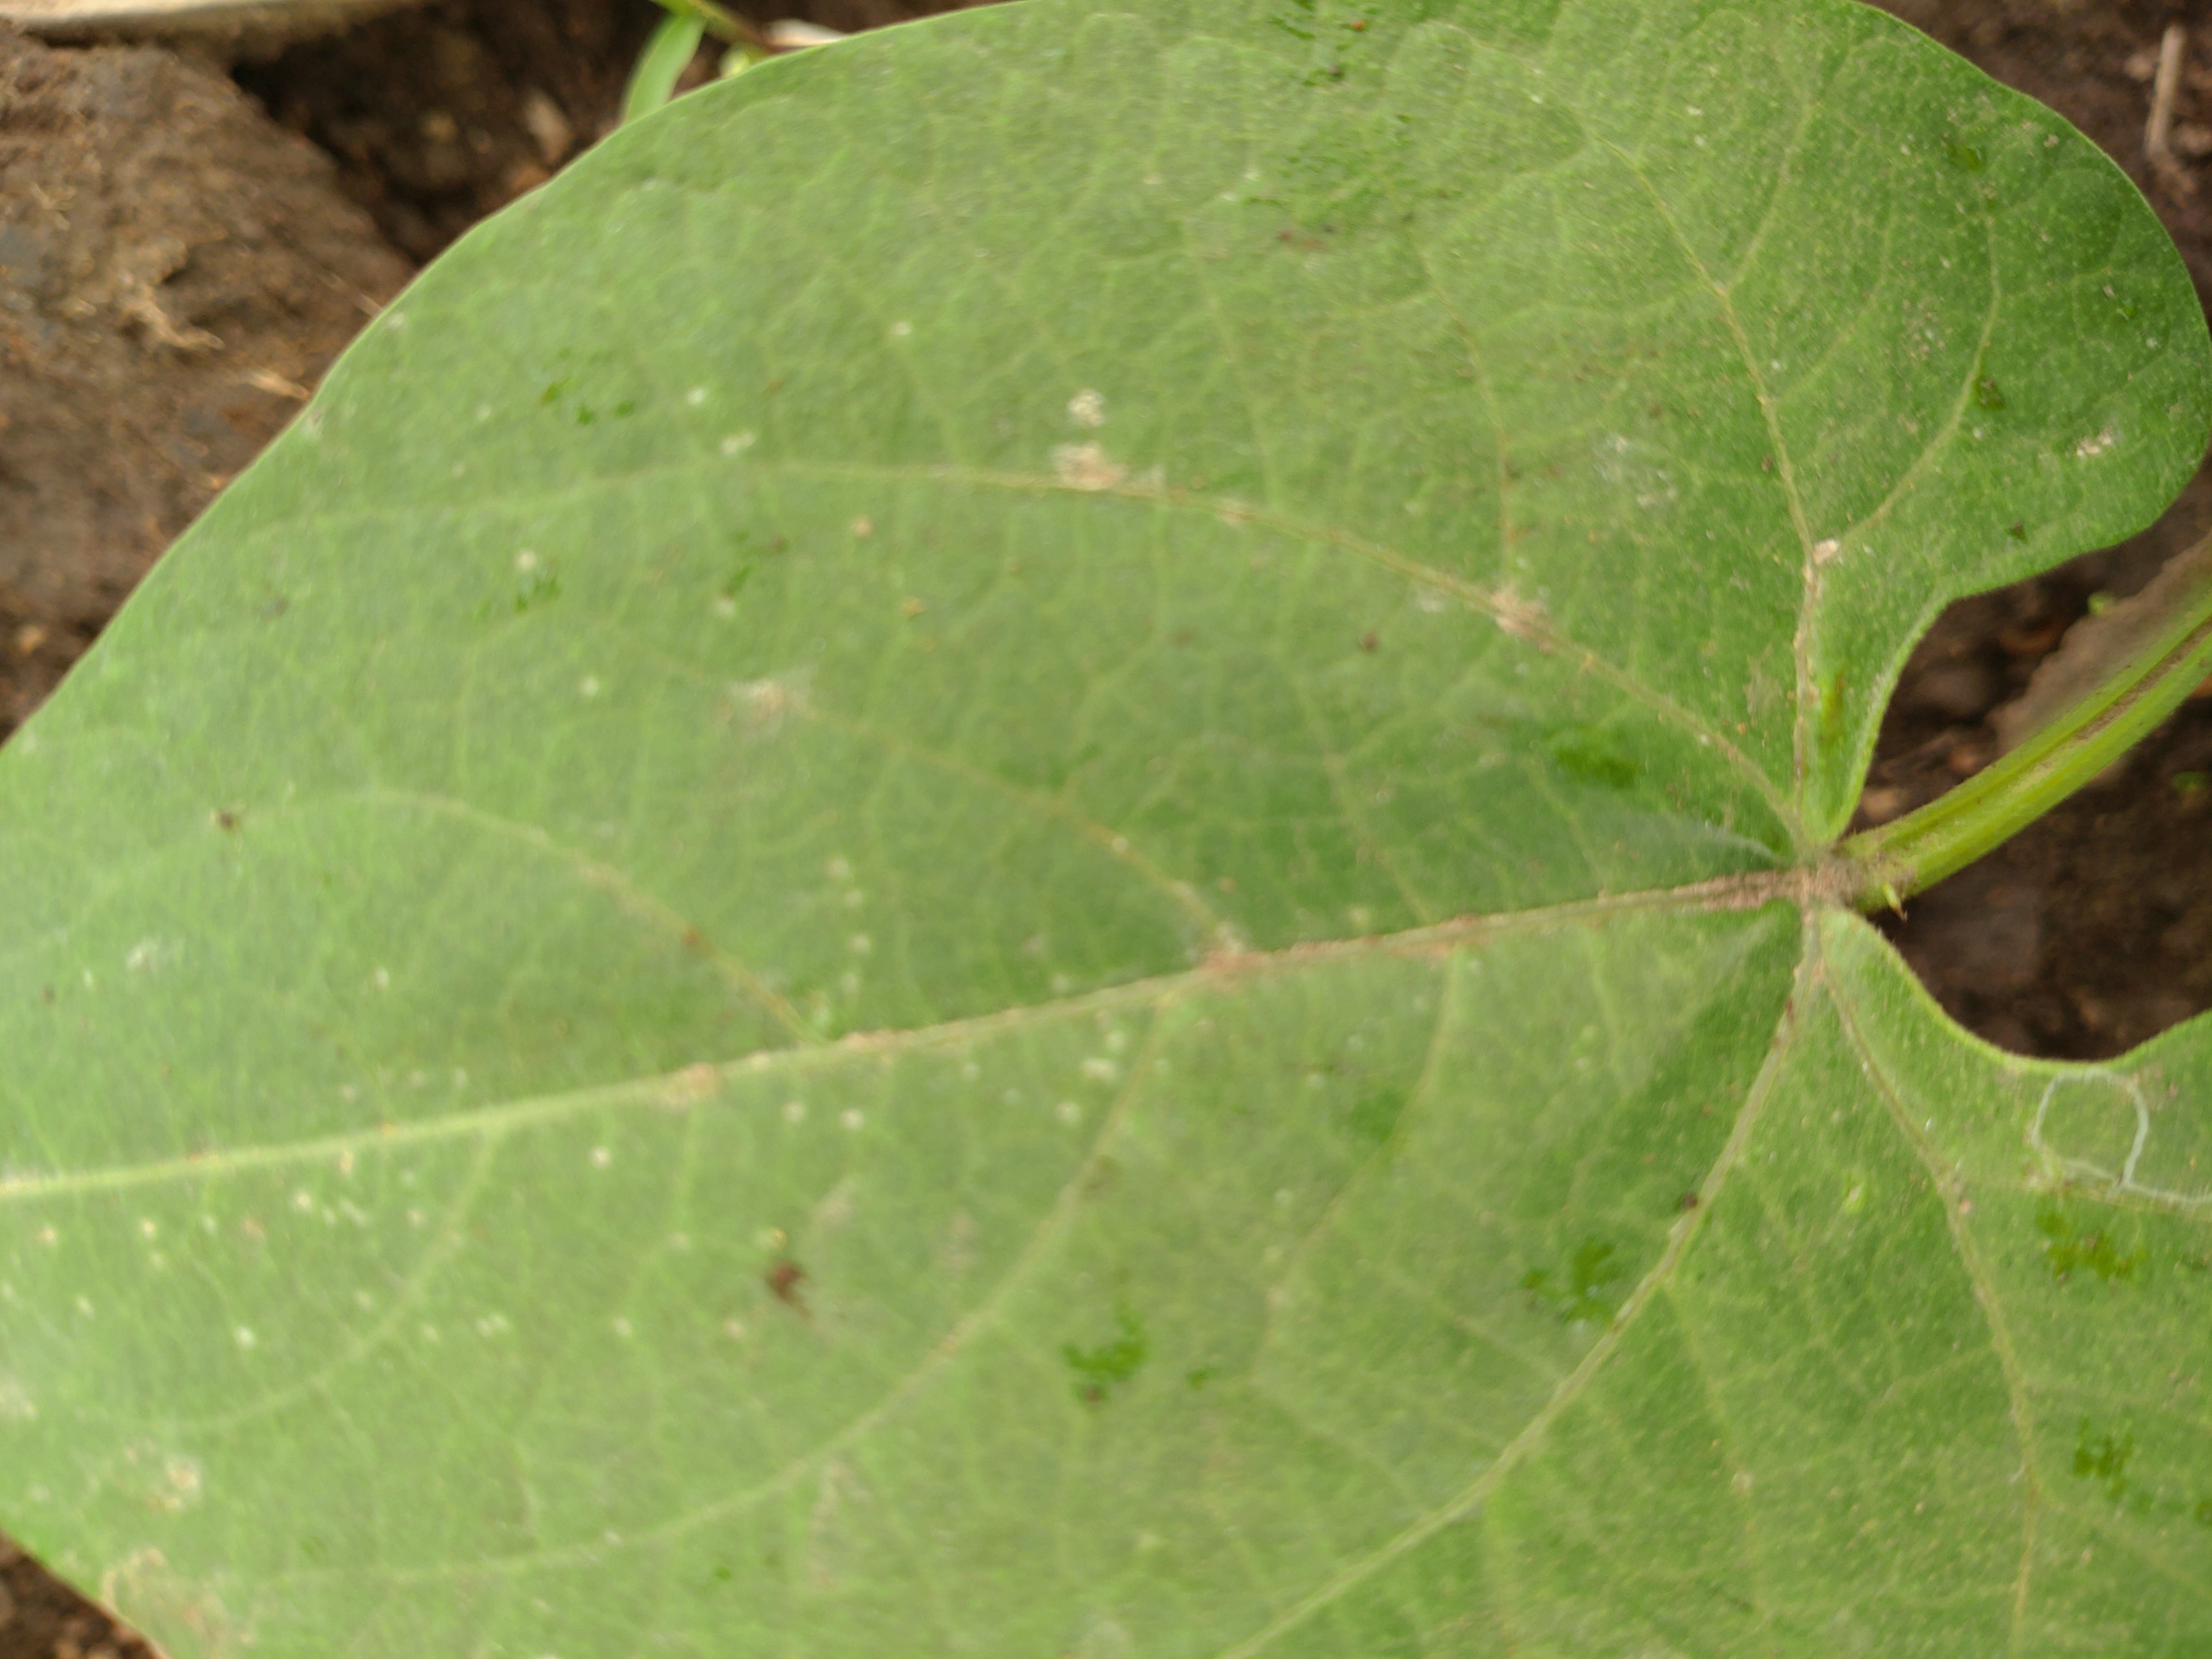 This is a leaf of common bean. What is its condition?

healthy
